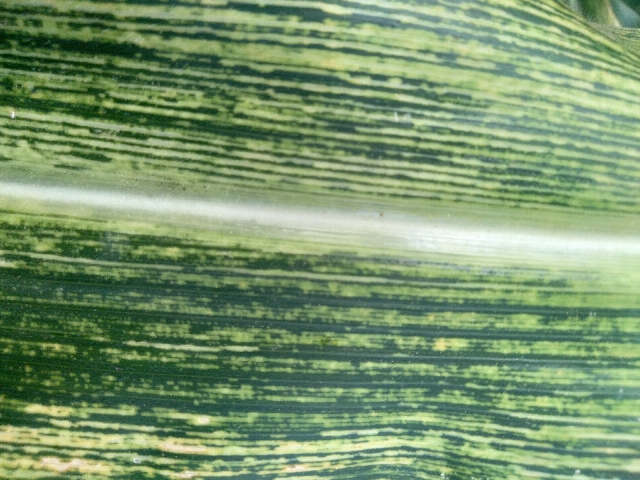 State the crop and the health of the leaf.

maize, maize streak virus
